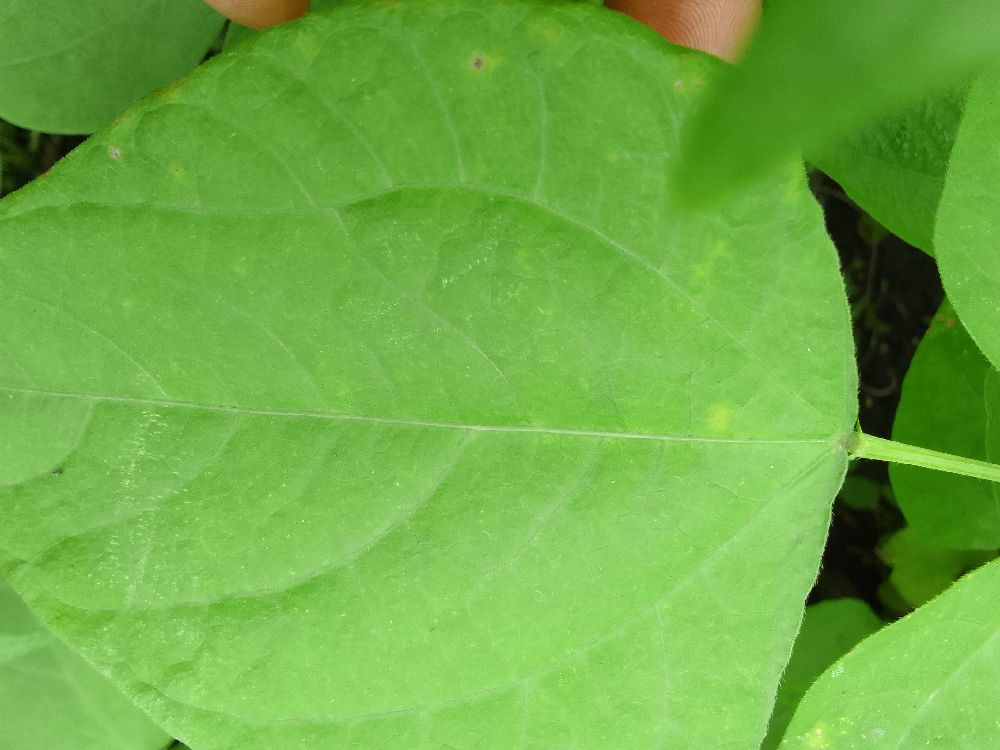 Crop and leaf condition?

common bean, healthy
